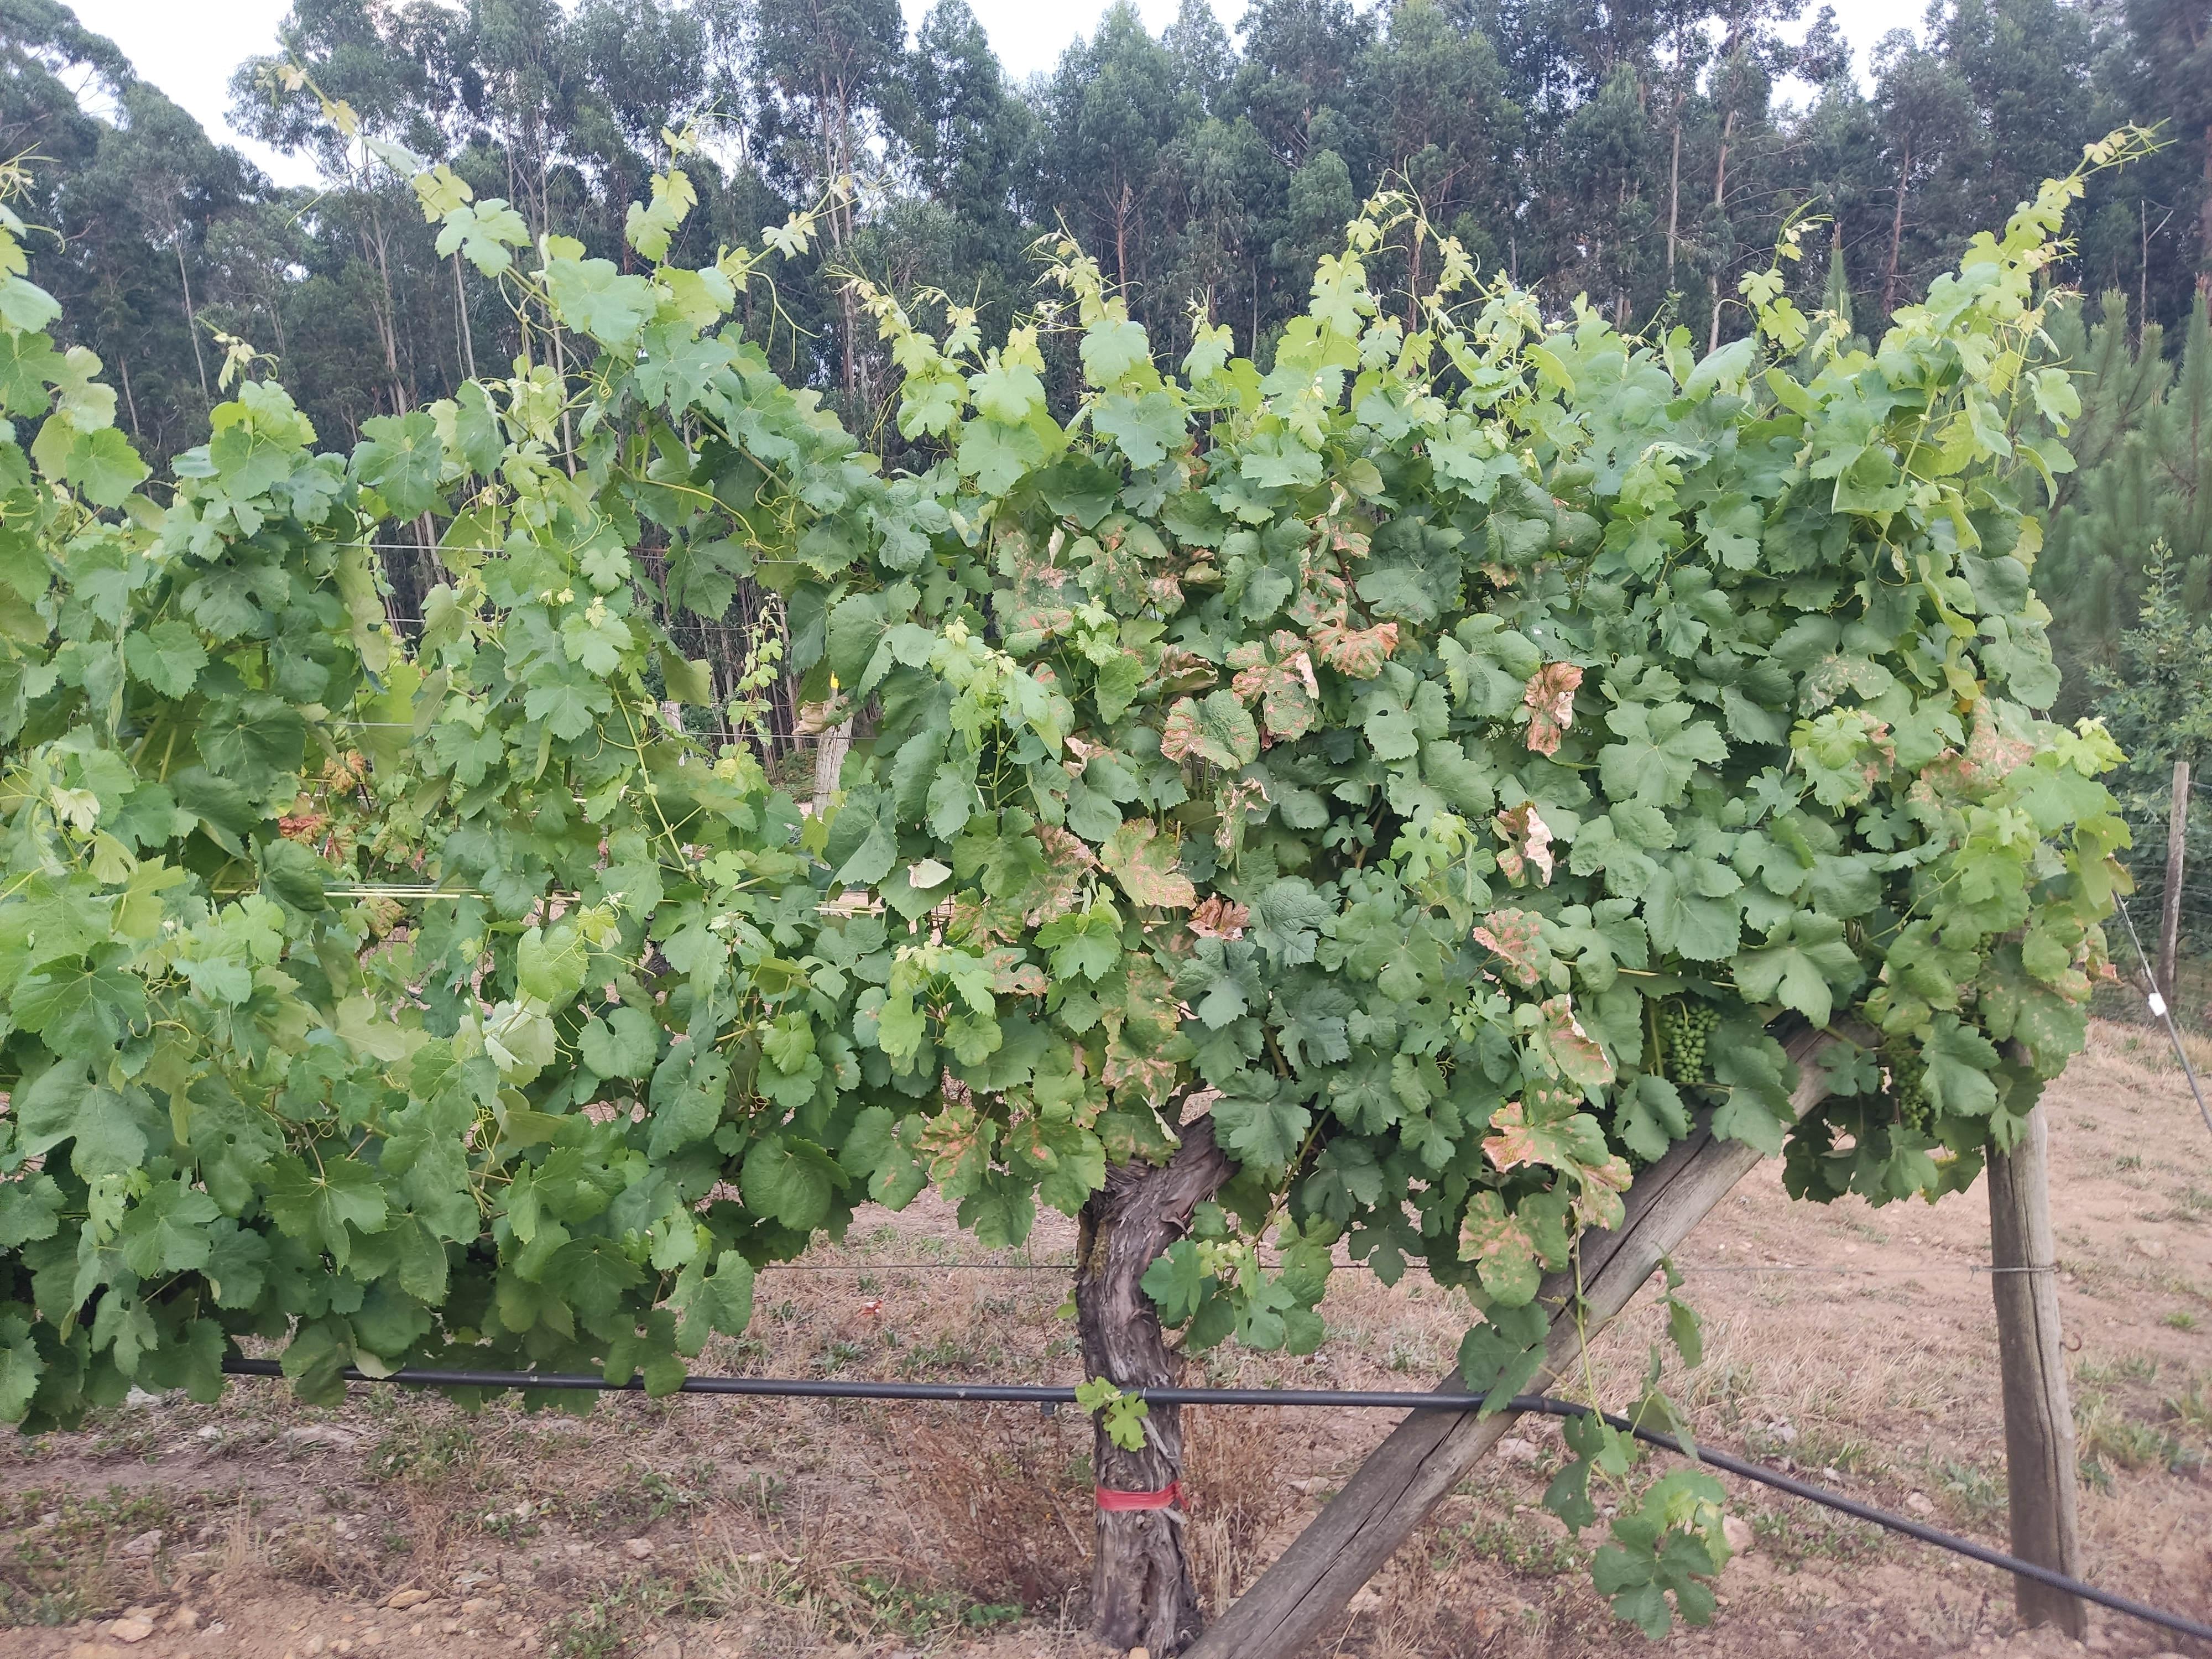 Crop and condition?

grapevine, affected by esca disease
